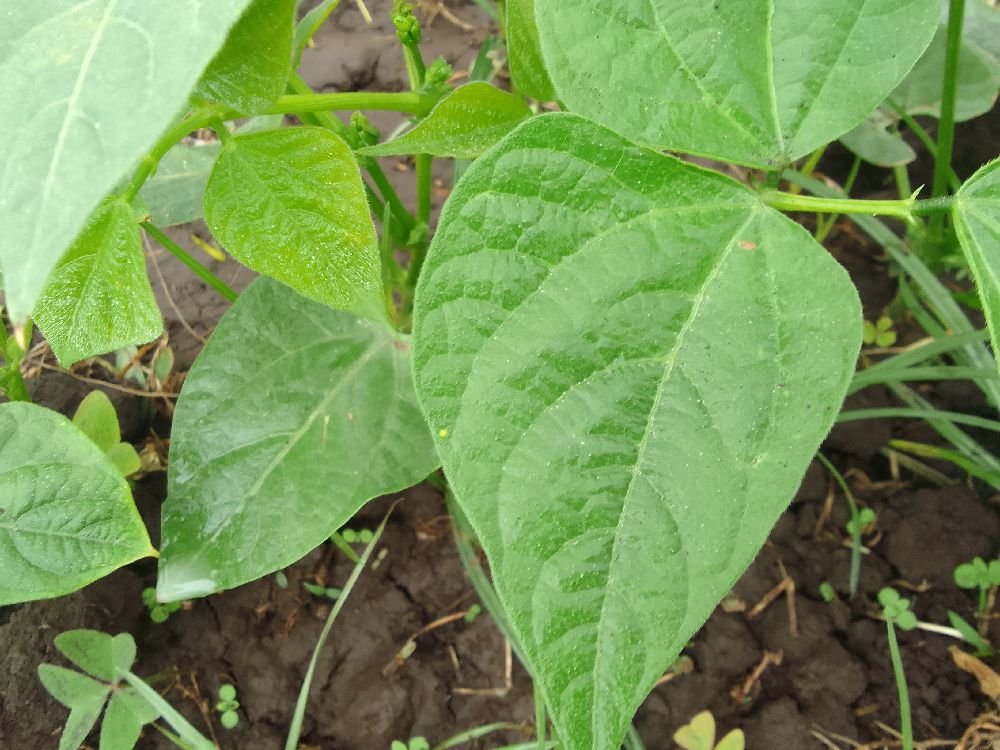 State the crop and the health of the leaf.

common bean, healthy
